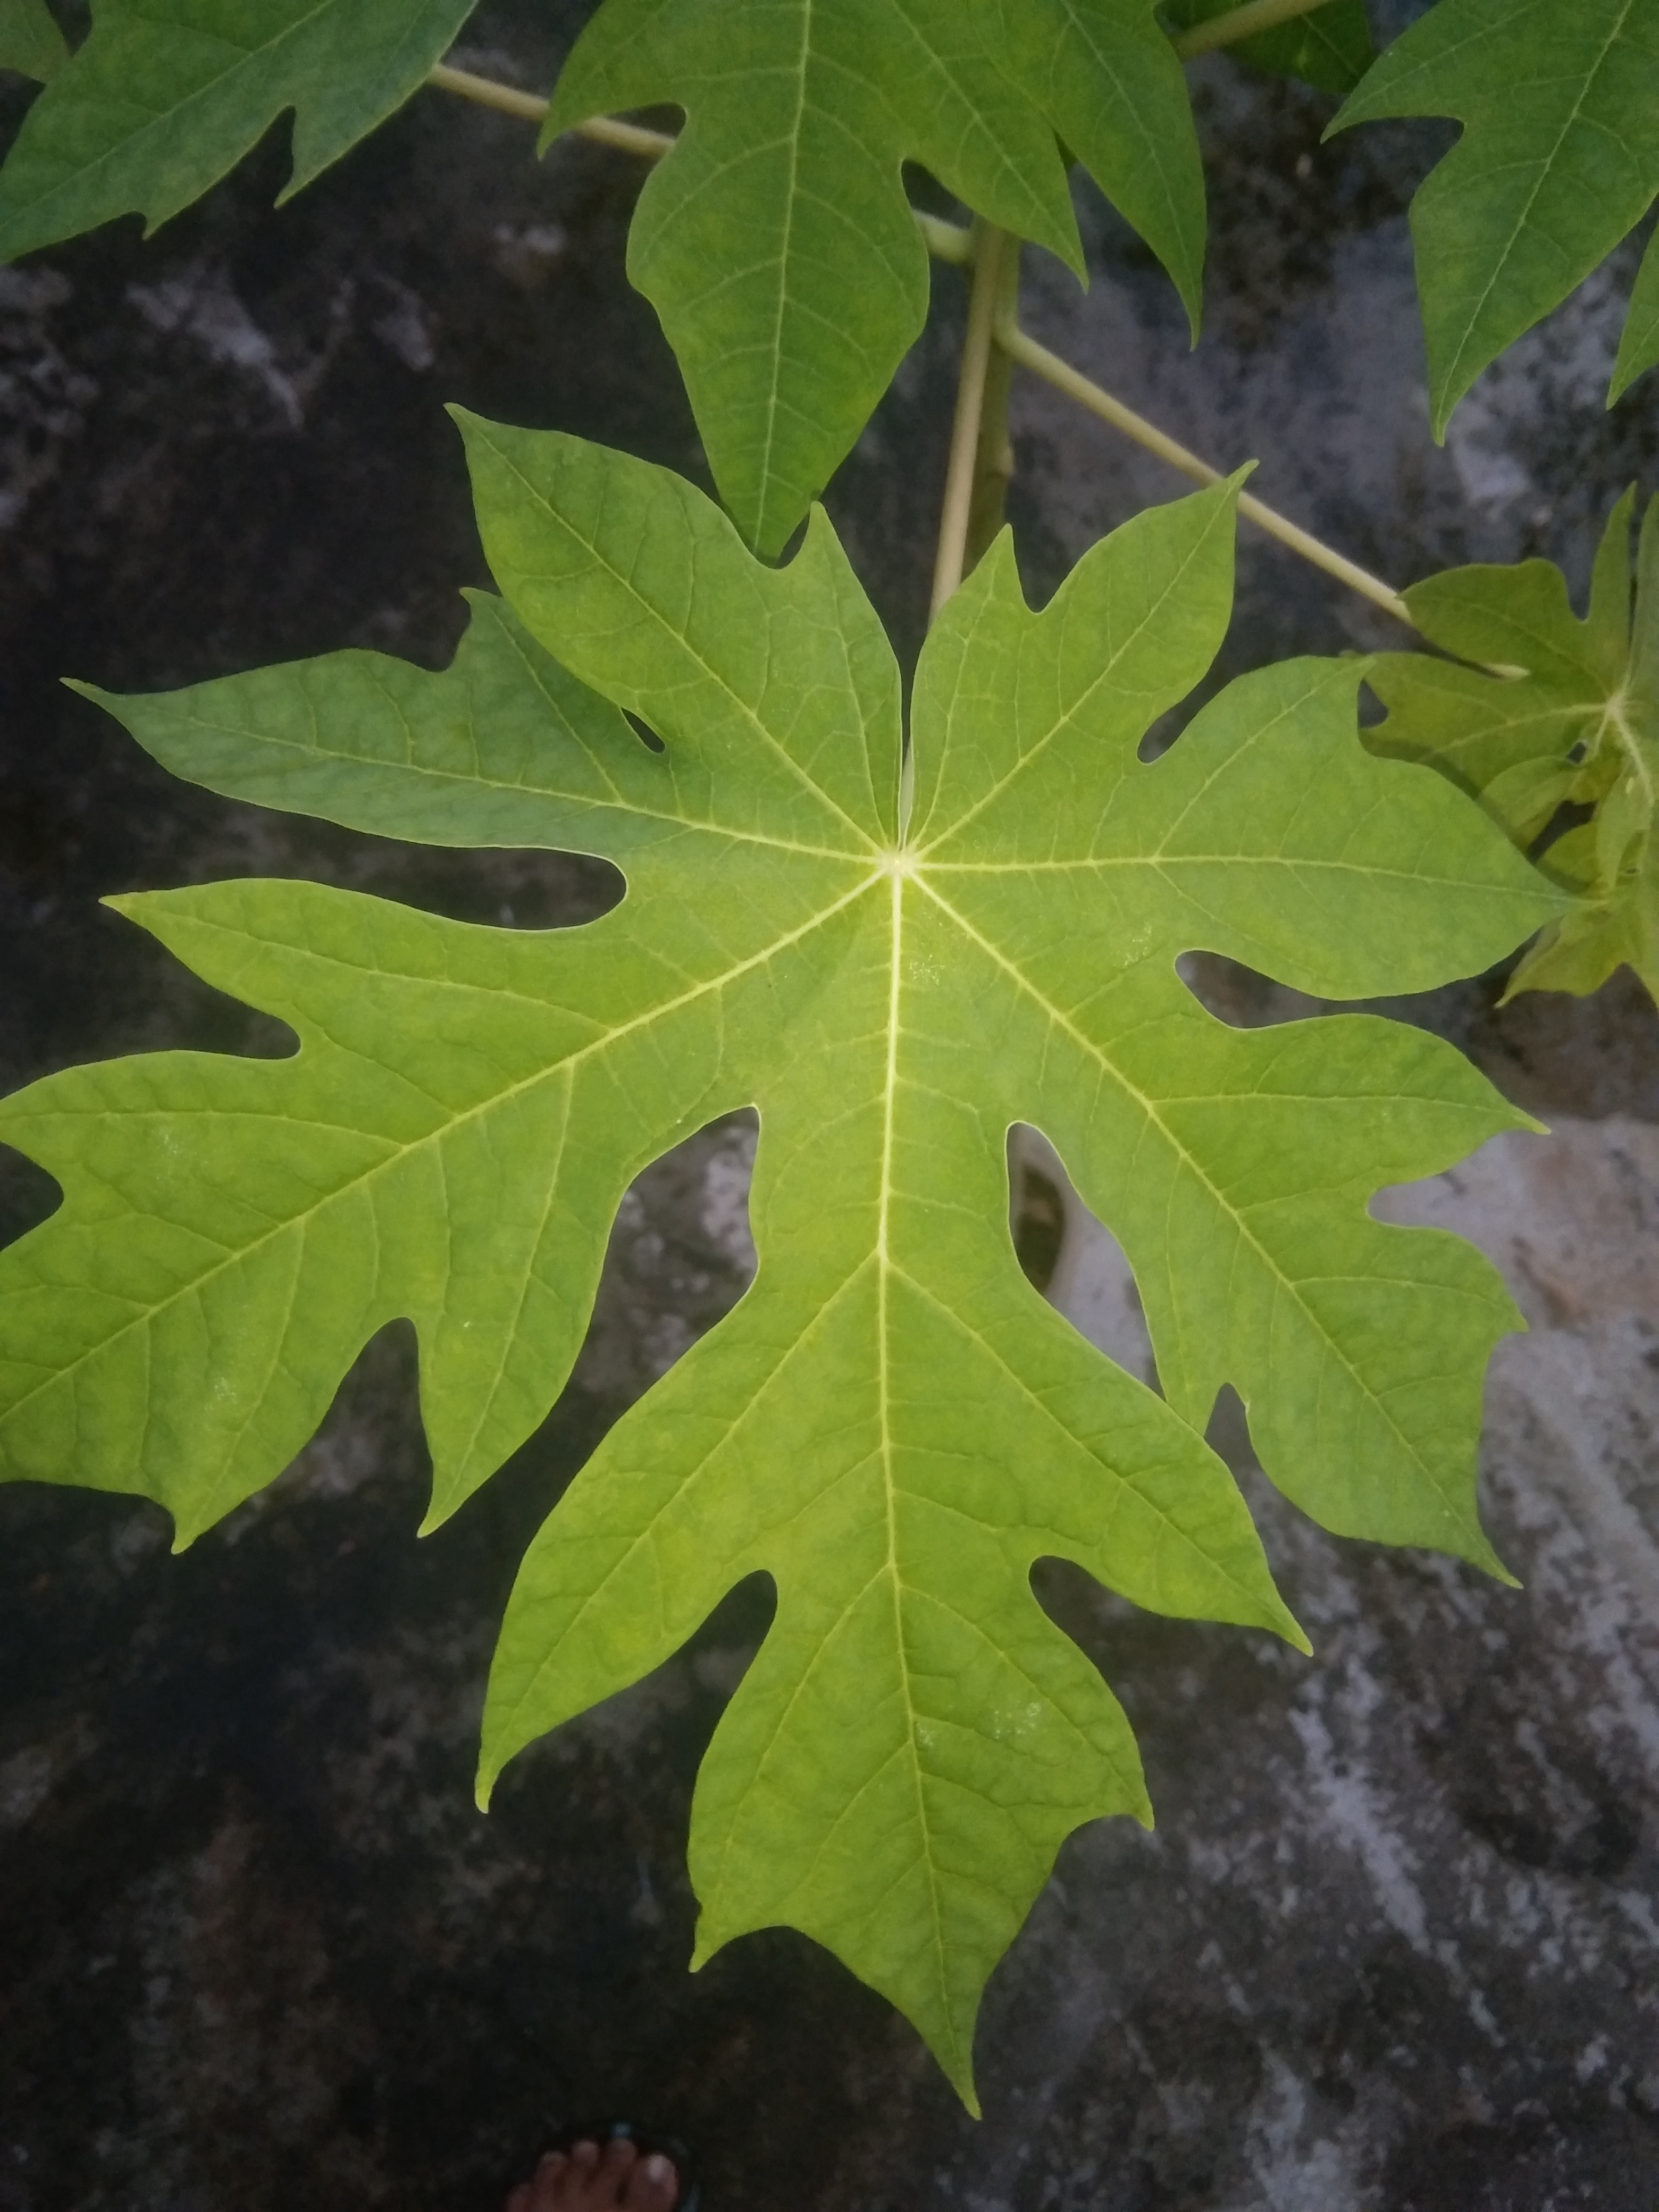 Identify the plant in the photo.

papaya
